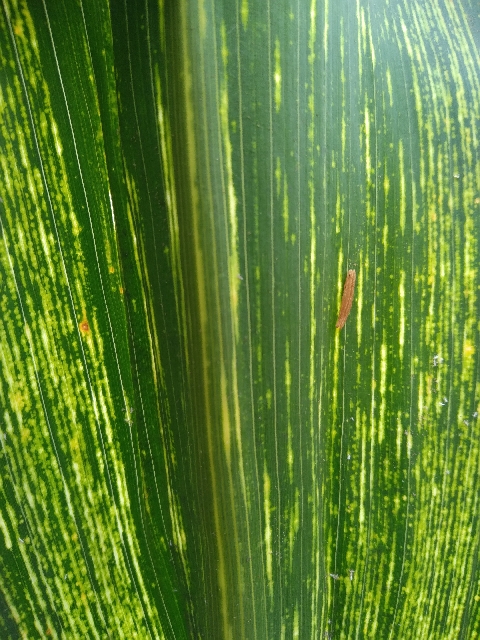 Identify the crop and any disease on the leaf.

maize, maize streak virus
